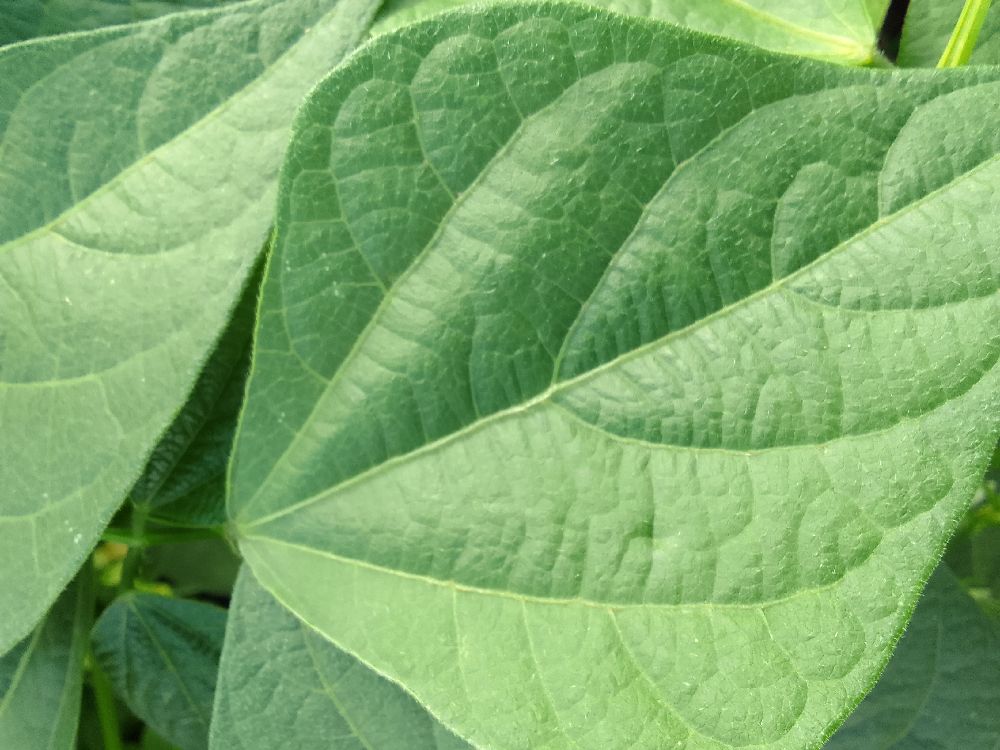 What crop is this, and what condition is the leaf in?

common bean, healthy
